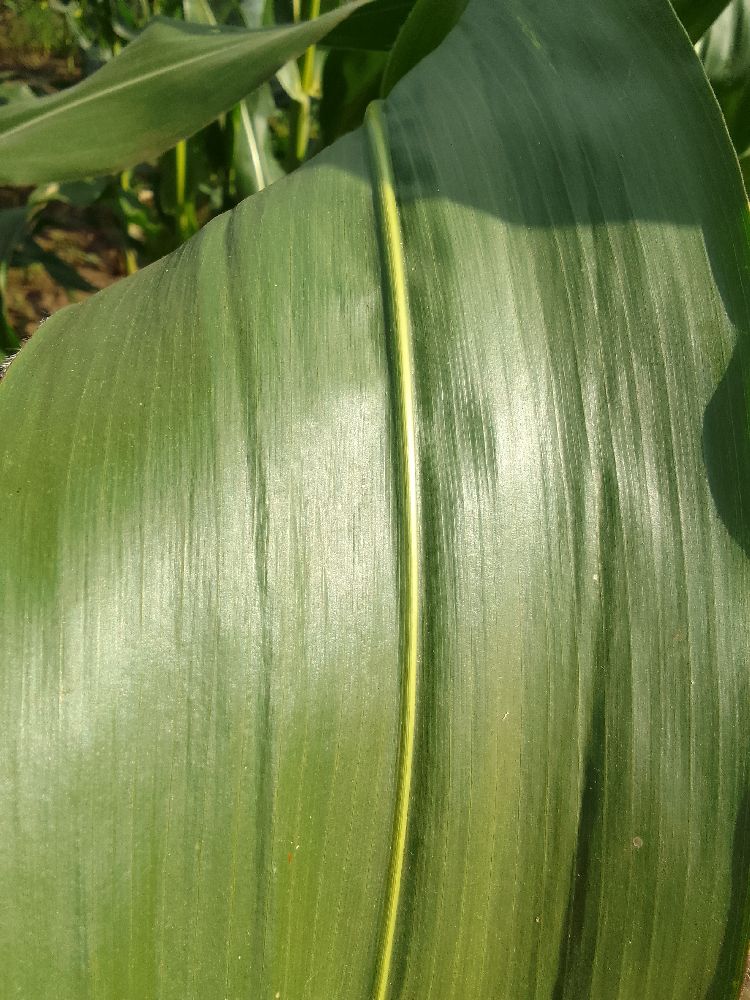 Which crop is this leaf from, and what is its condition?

maize, healthy
